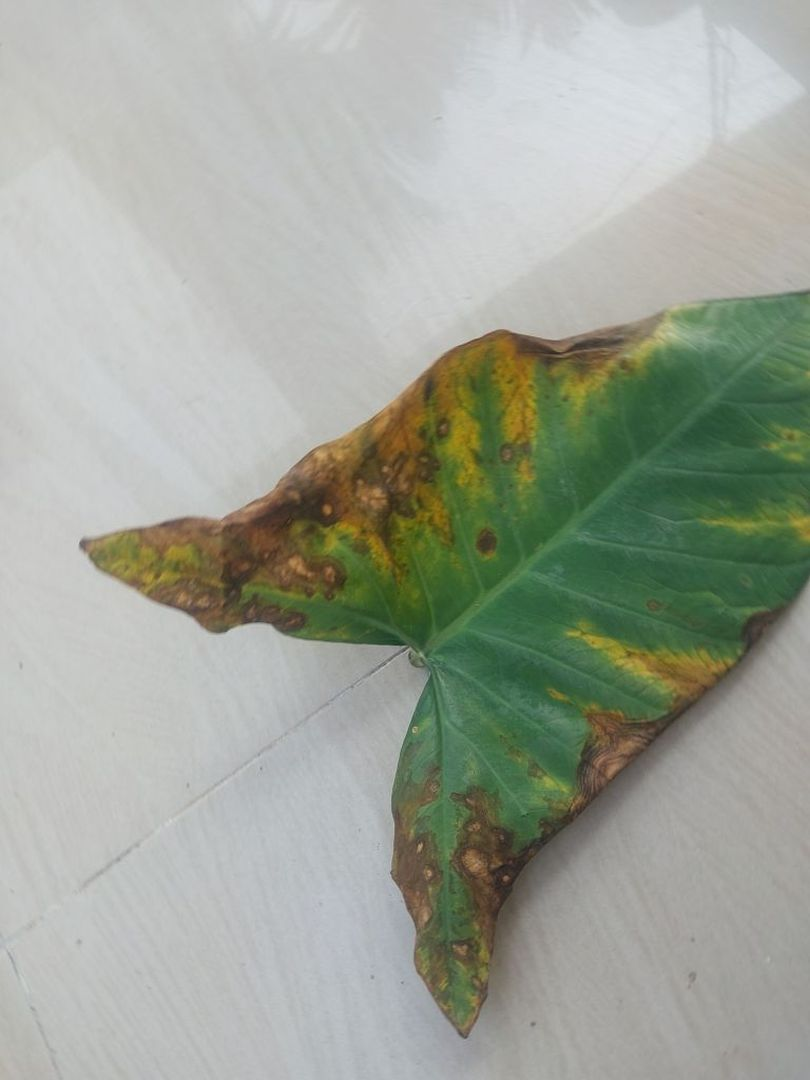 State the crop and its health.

taro, leaf blight
